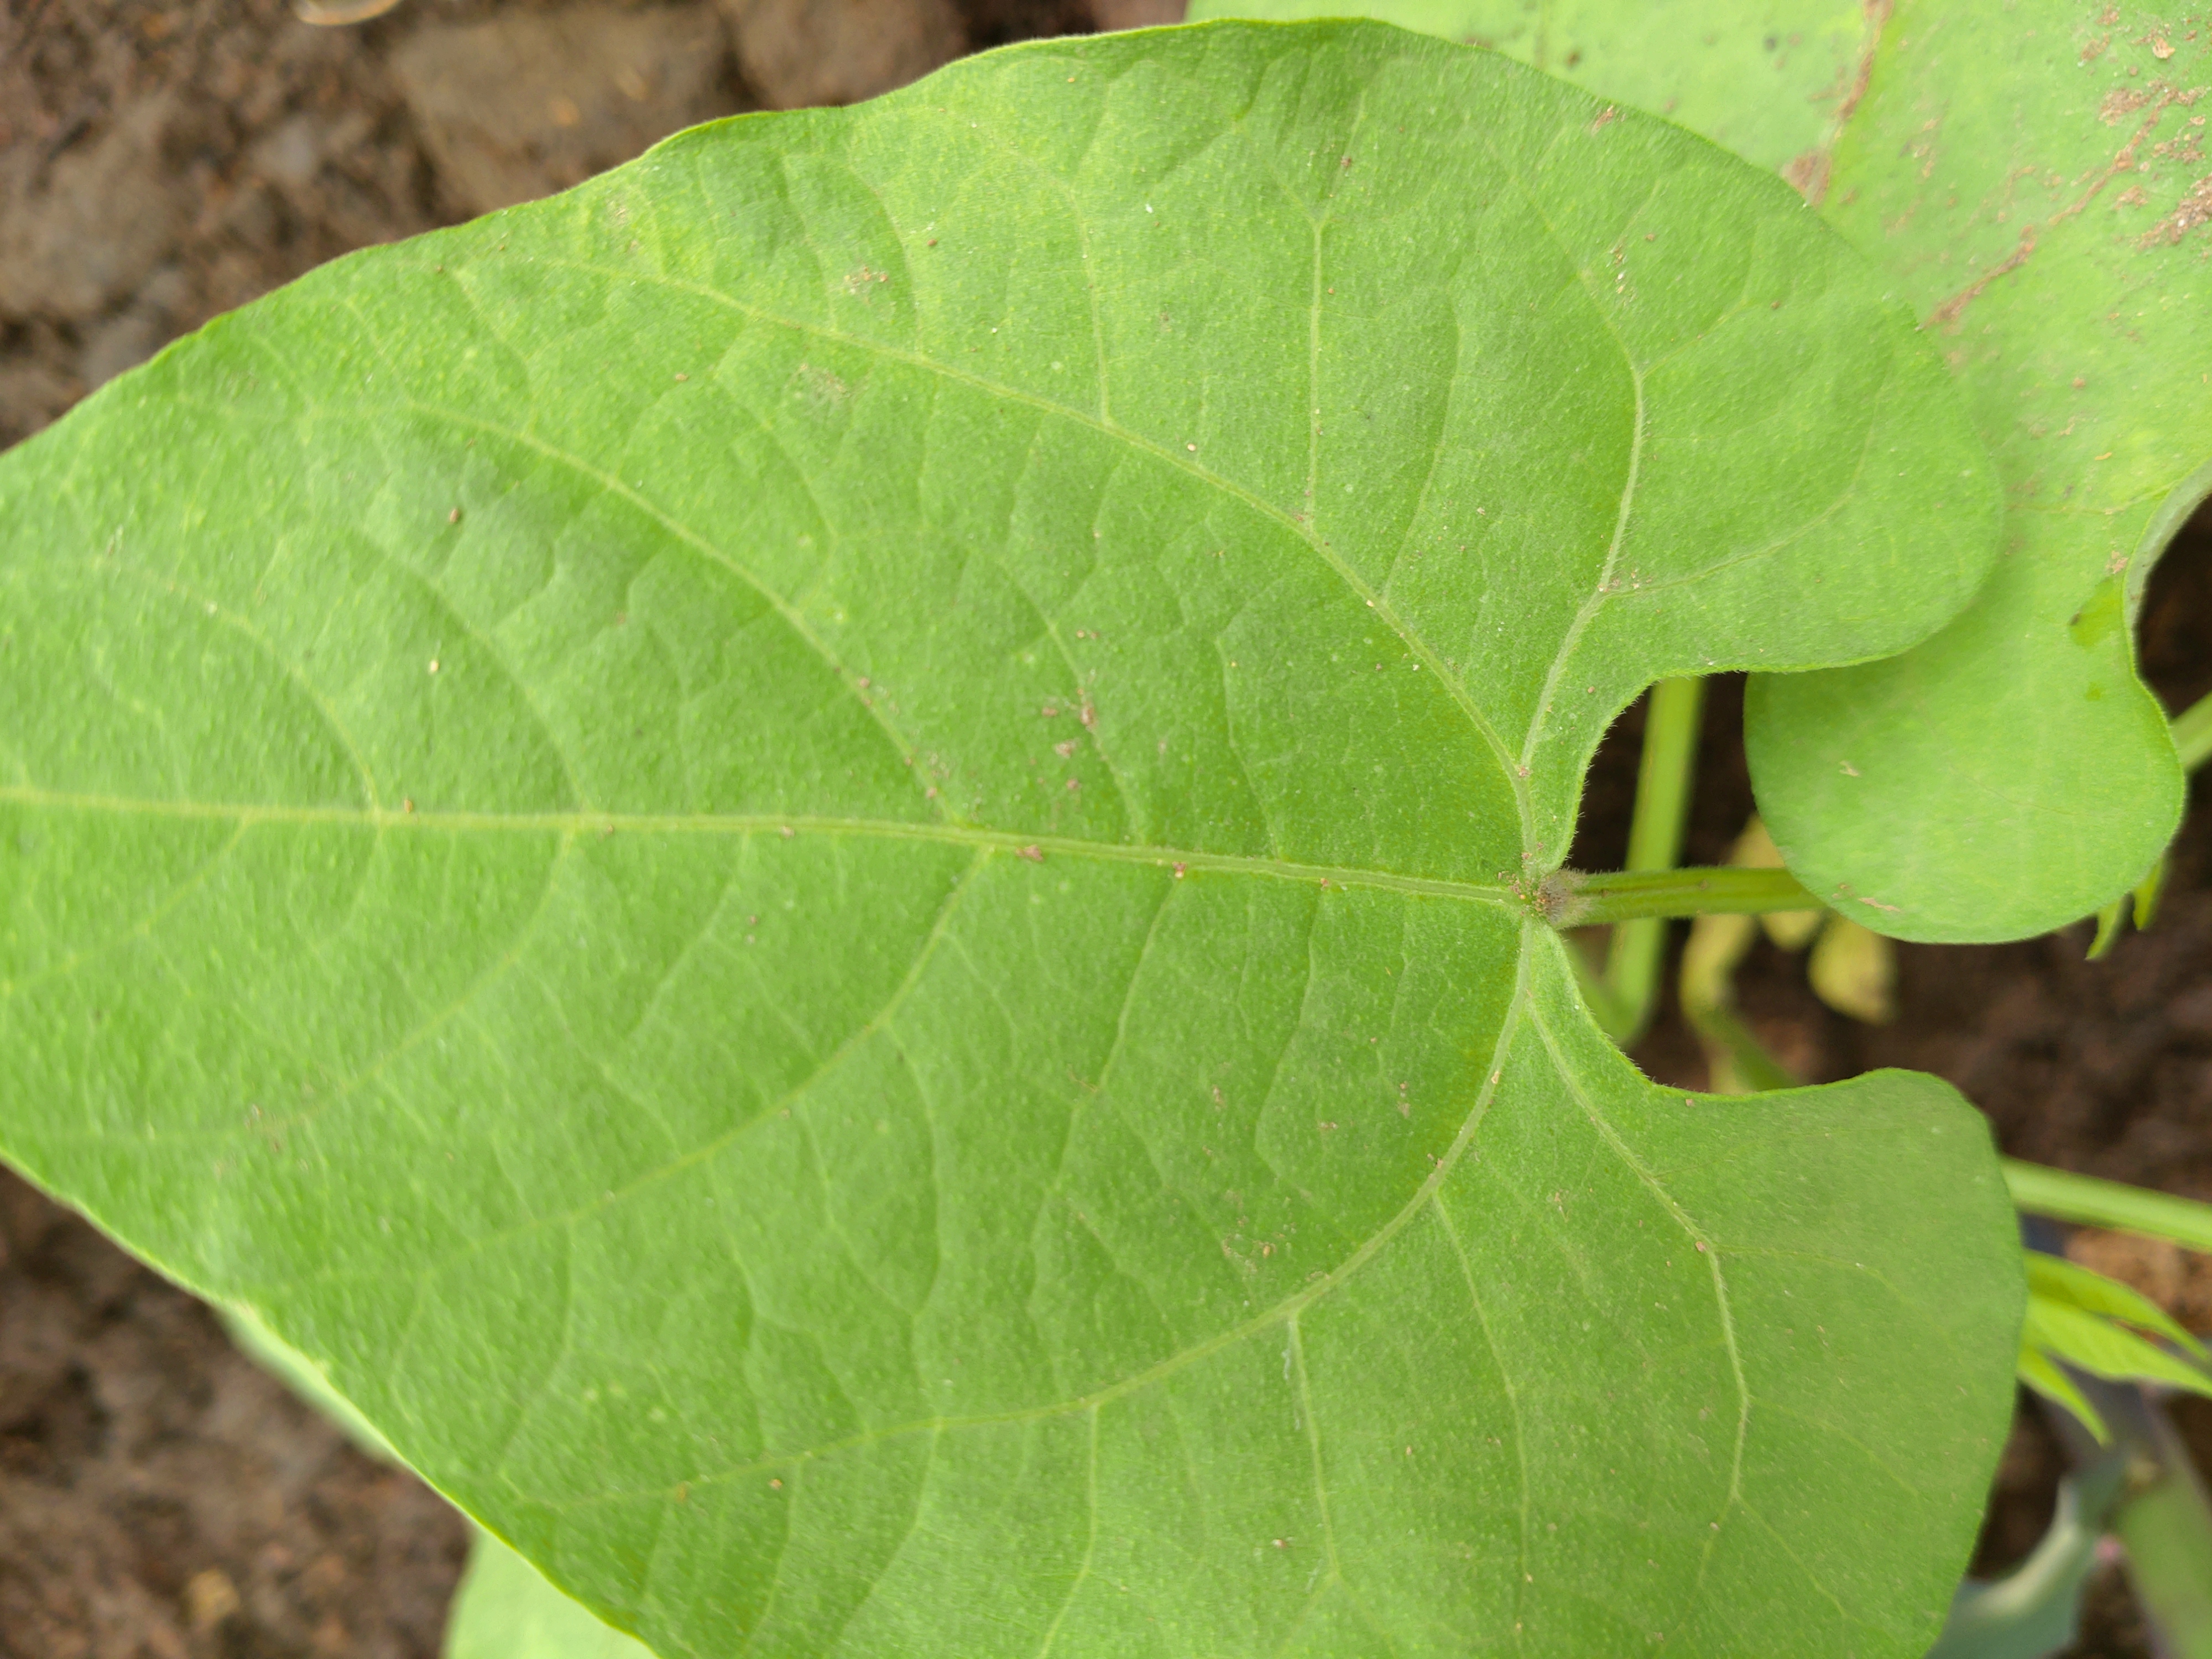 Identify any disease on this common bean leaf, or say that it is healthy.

healthy
